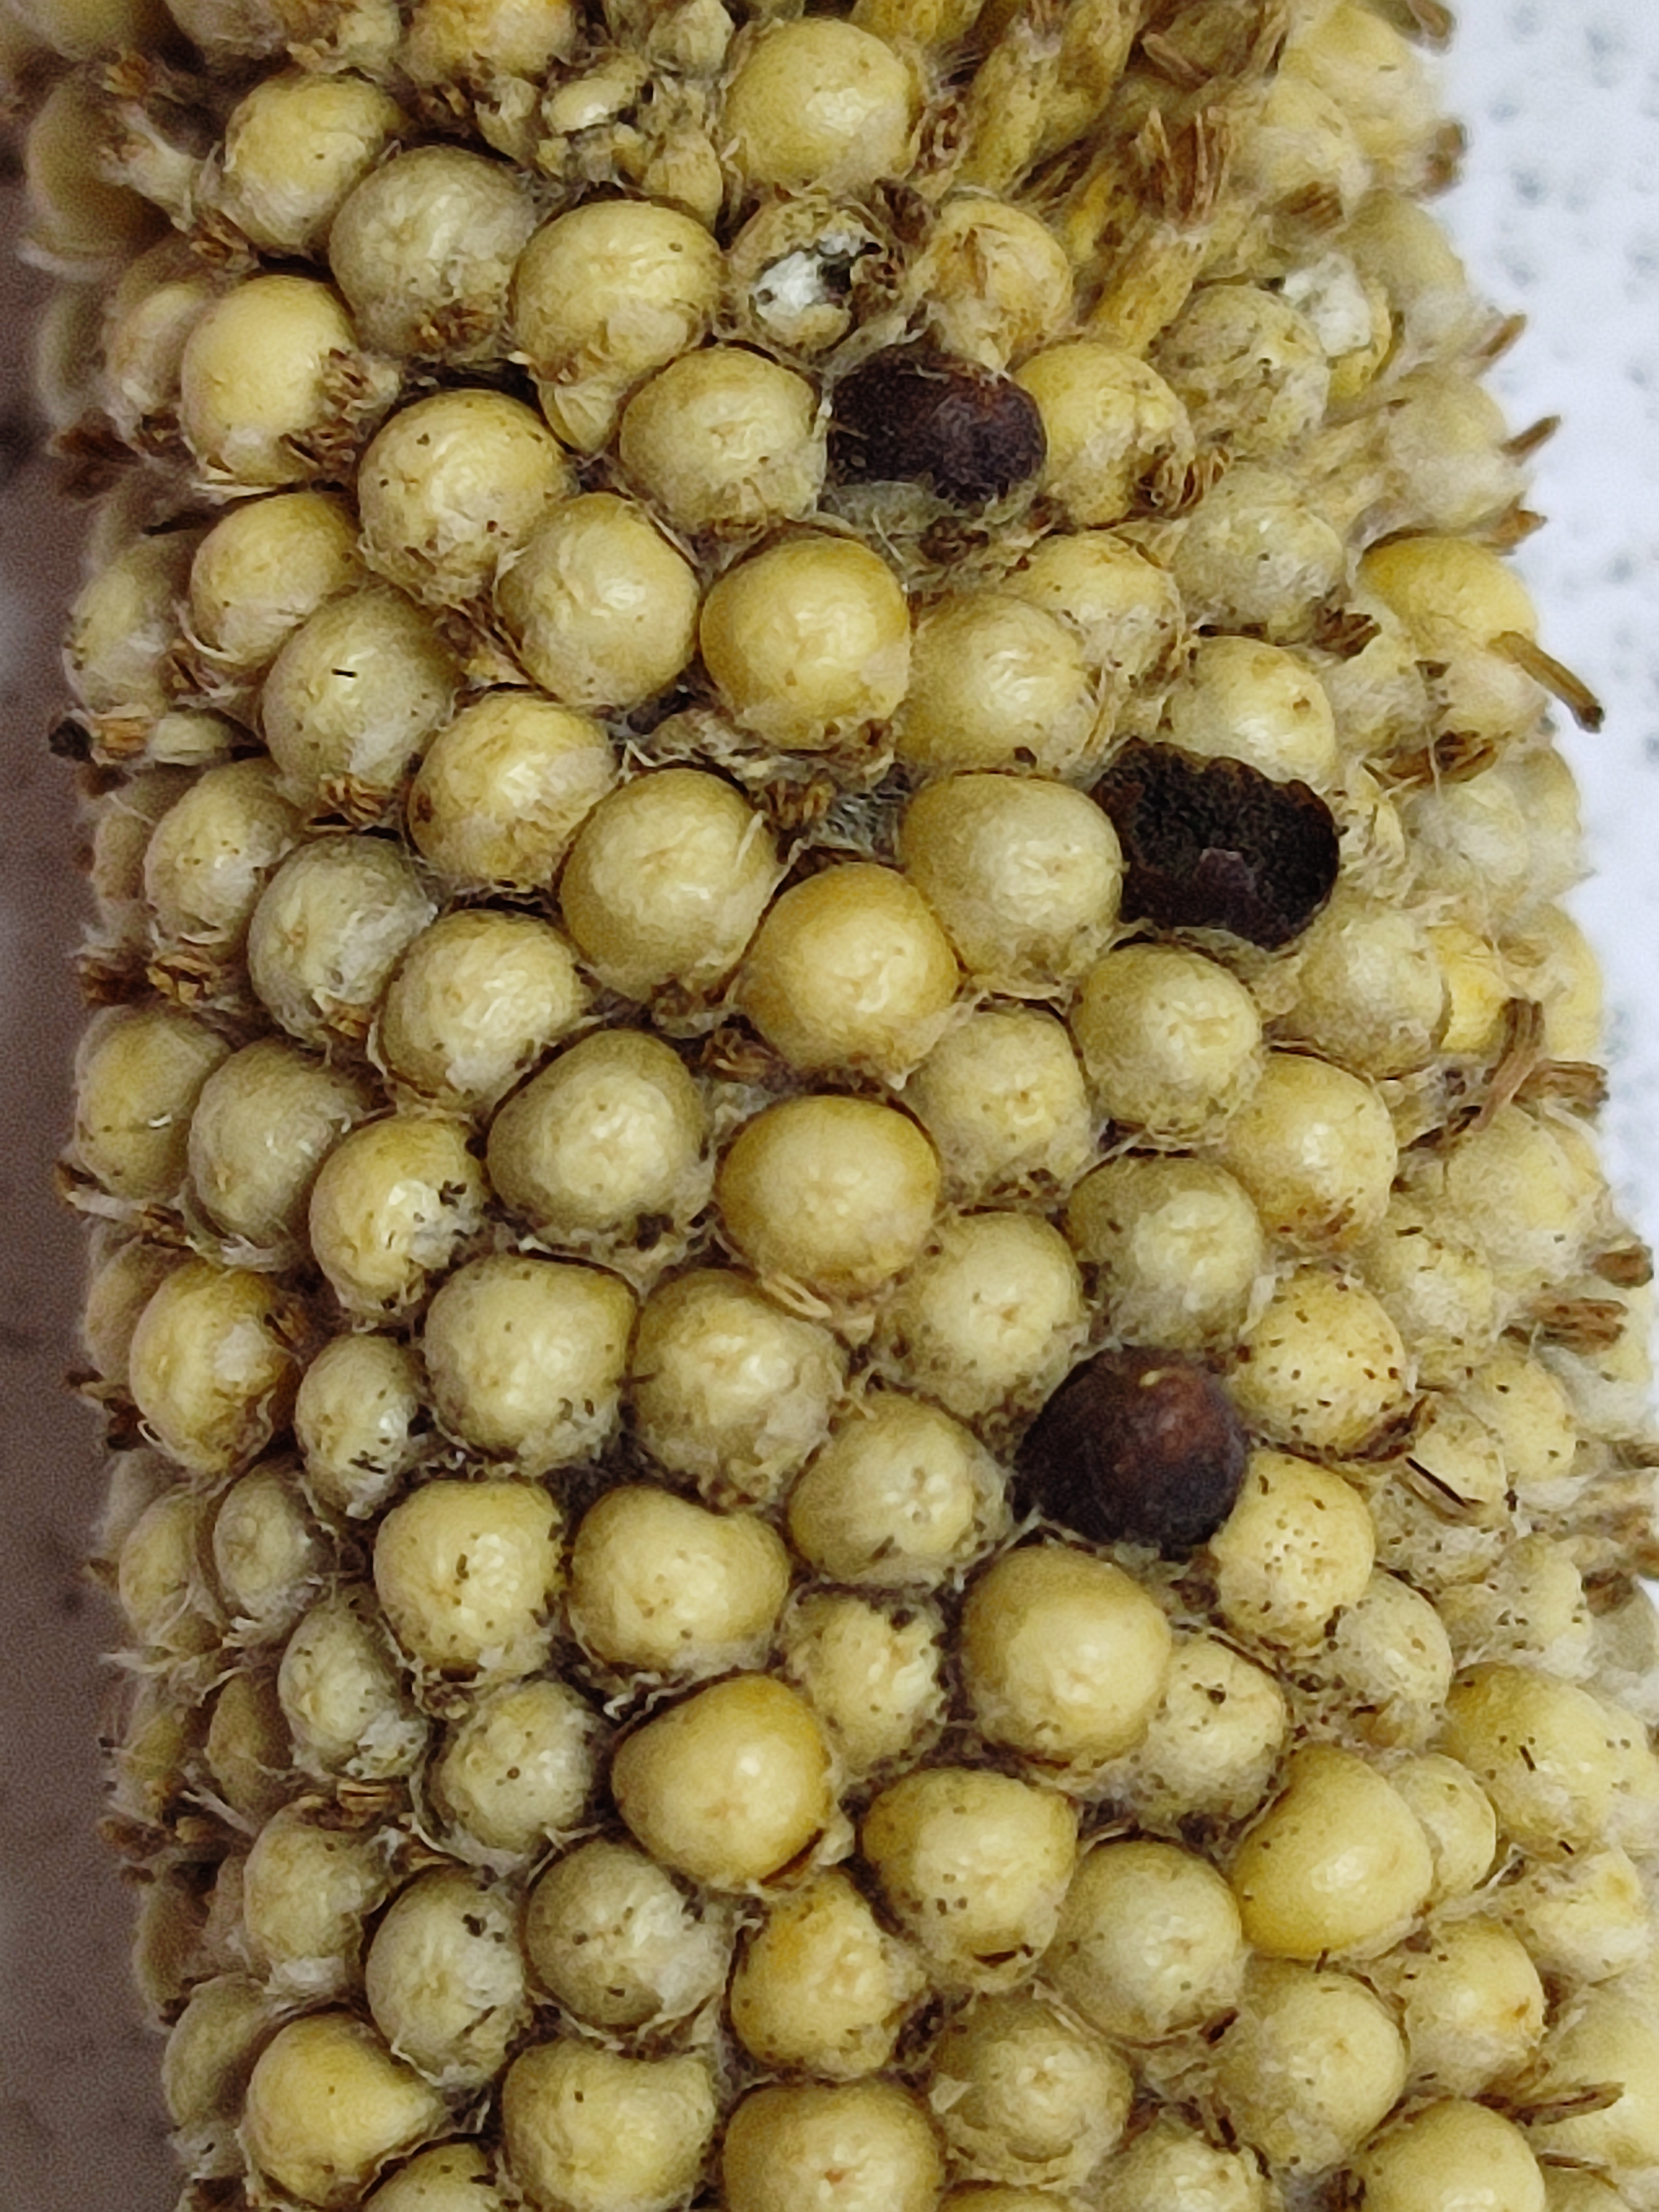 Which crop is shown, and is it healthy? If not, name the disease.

pearl millet, smut
